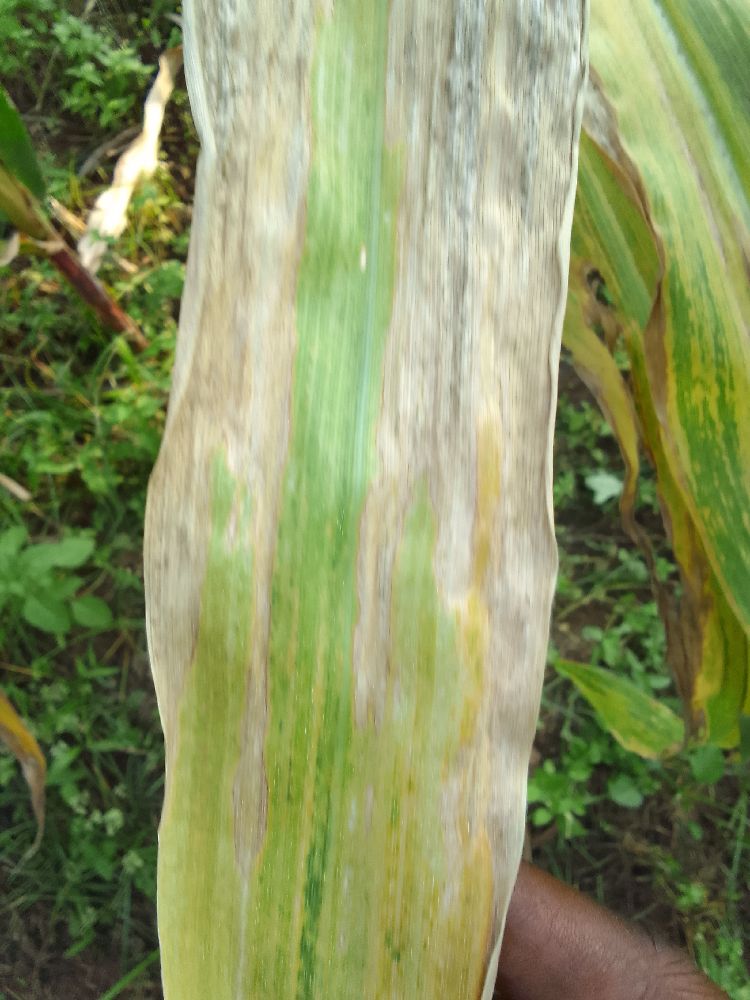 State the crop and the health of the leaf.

maize, maize lethal necrosis
